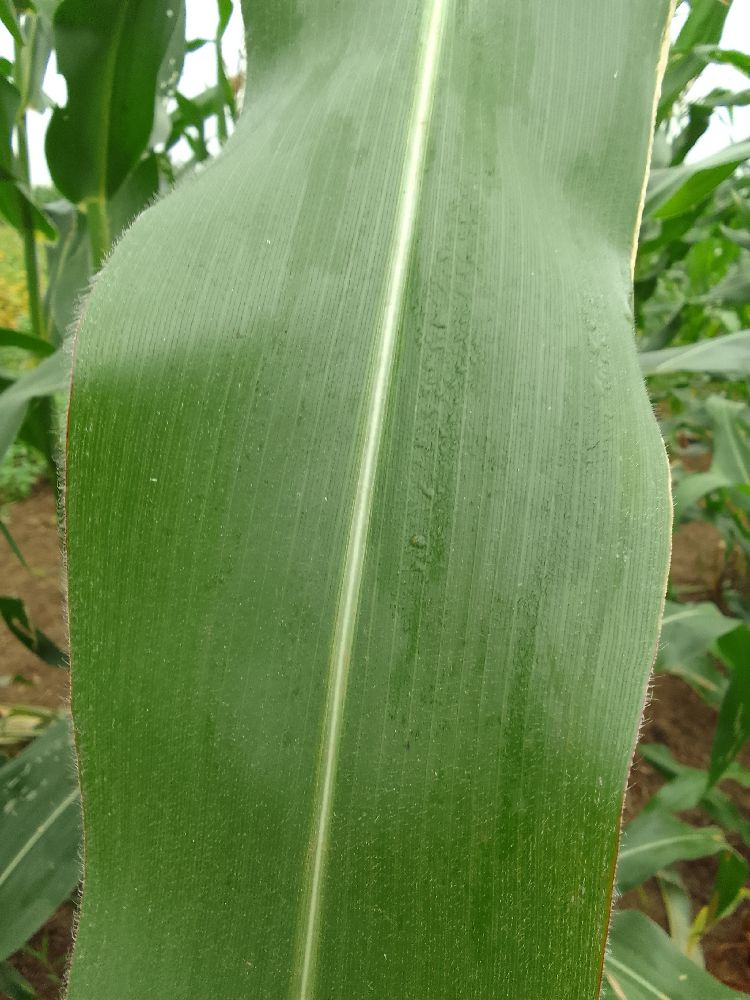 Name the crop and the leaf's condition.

maize, healthy
